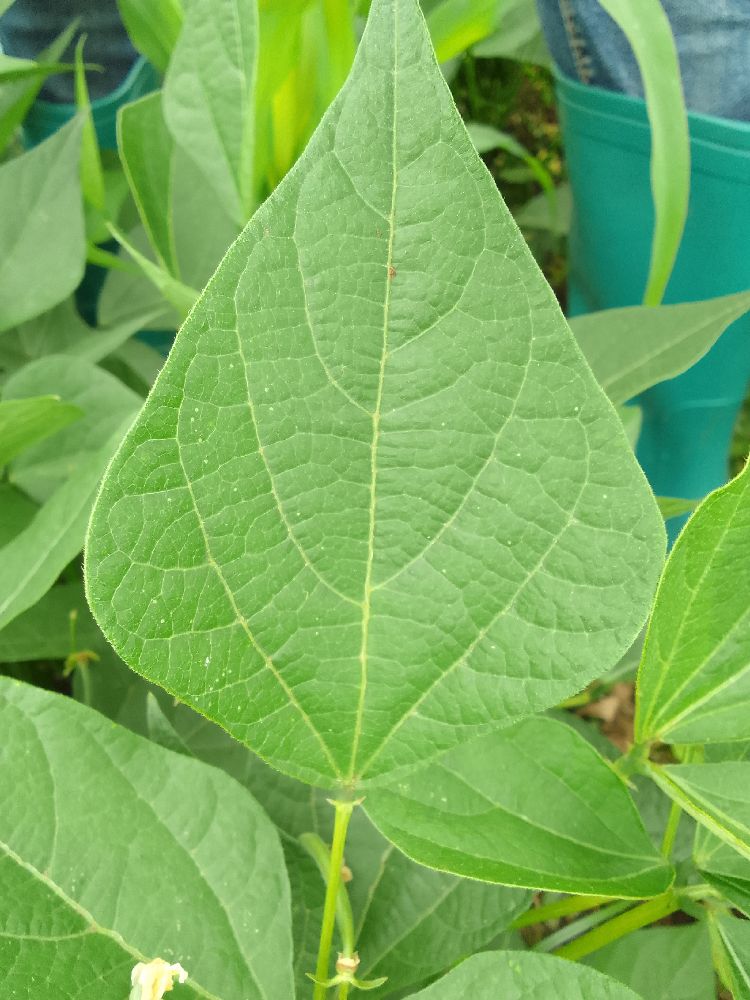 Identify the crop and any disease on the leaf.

common bean, healthy
